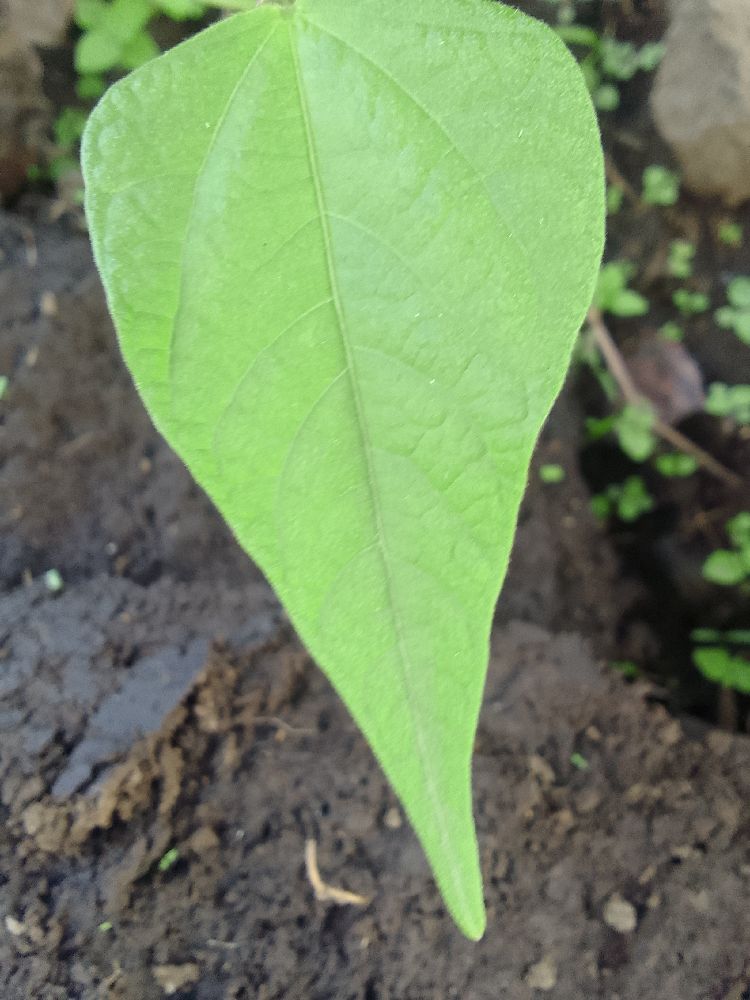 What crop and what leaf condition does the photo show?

common bean, healthy
